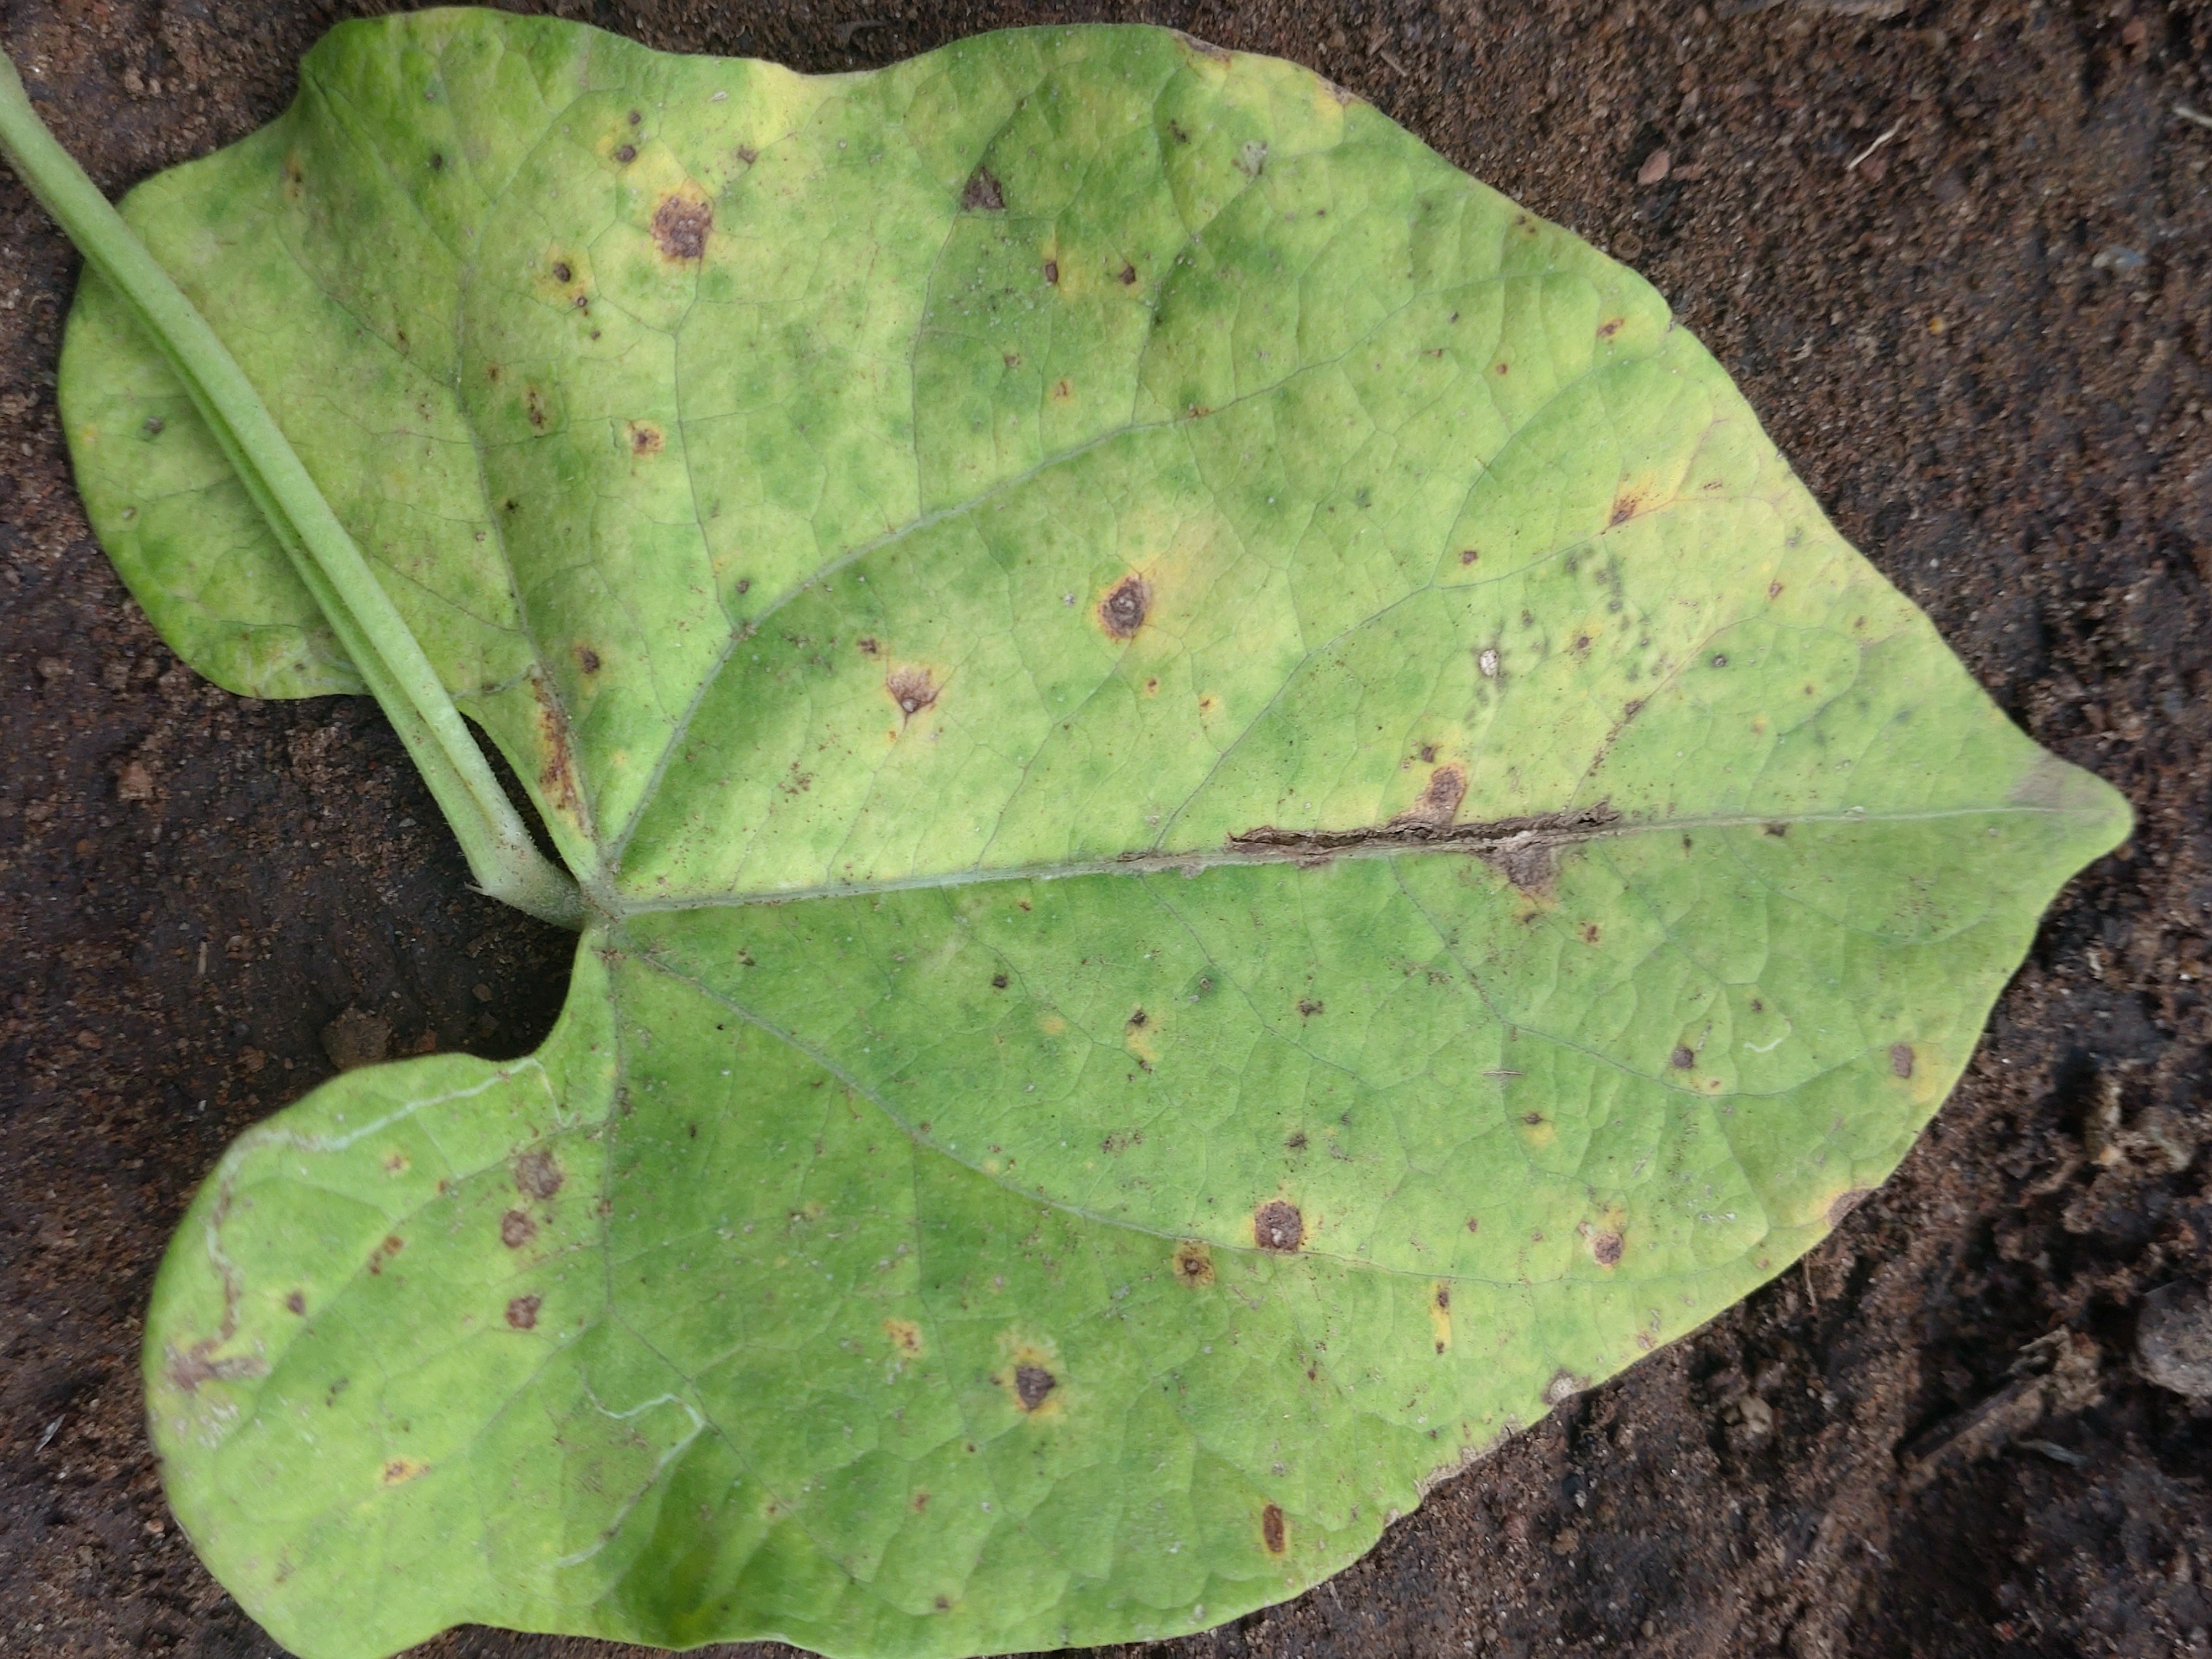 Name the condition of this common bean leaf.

anthracnose
